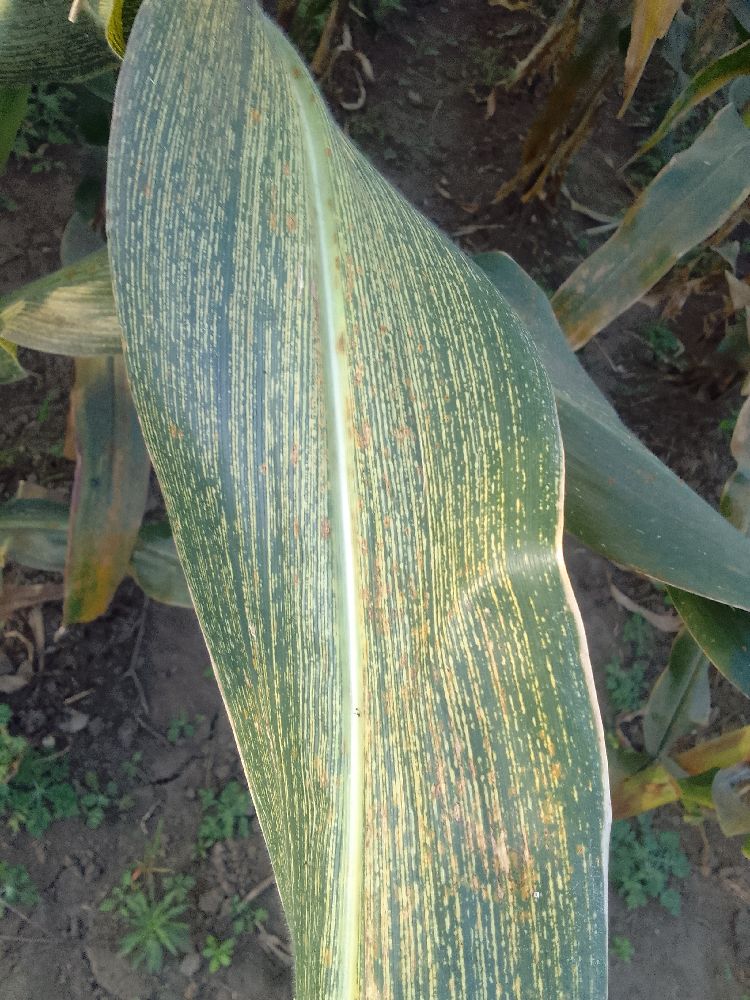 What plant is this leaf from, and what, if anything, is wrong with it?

maize, maize streak virus
